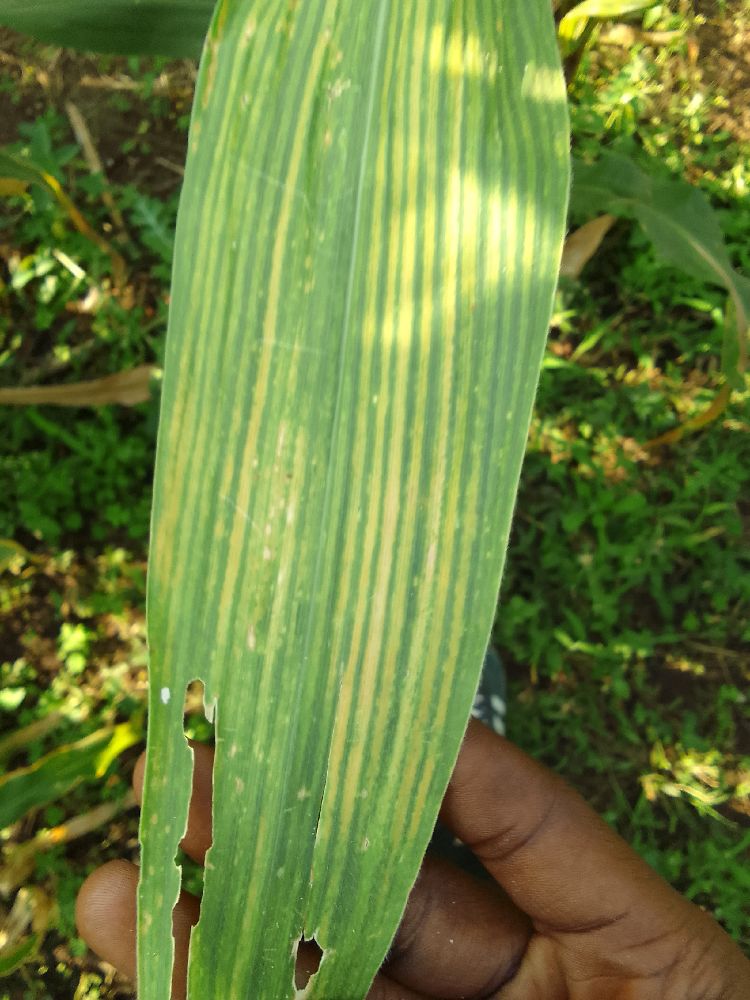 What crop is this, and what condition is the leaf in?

maize, maize lethal necrosis
